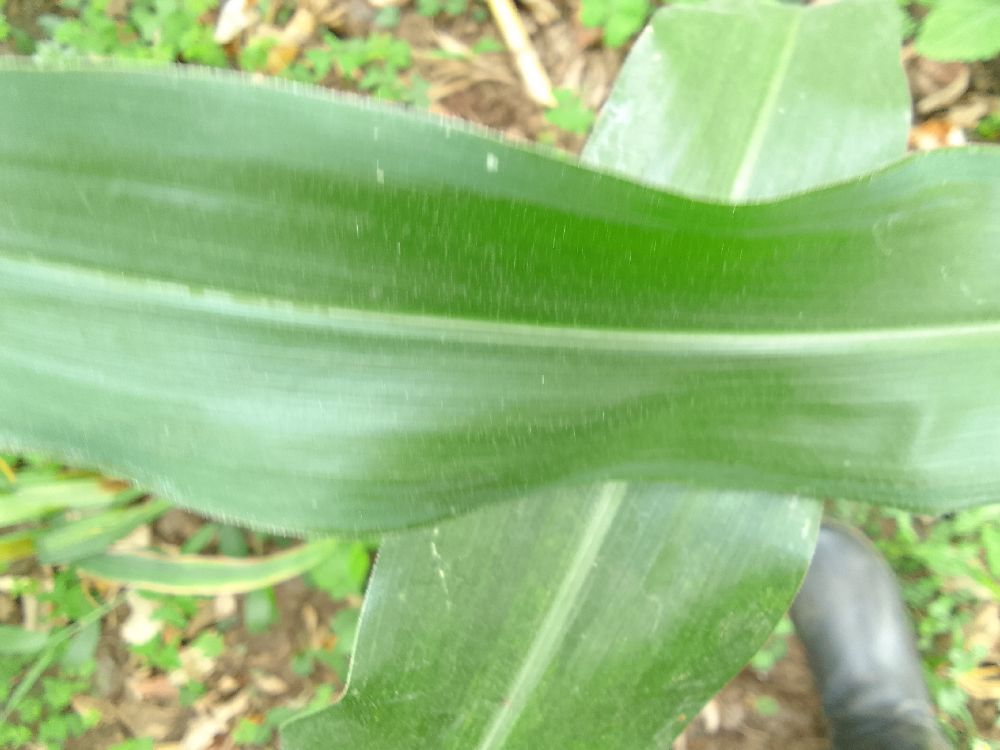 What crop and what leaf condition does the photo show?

maize, healthy
